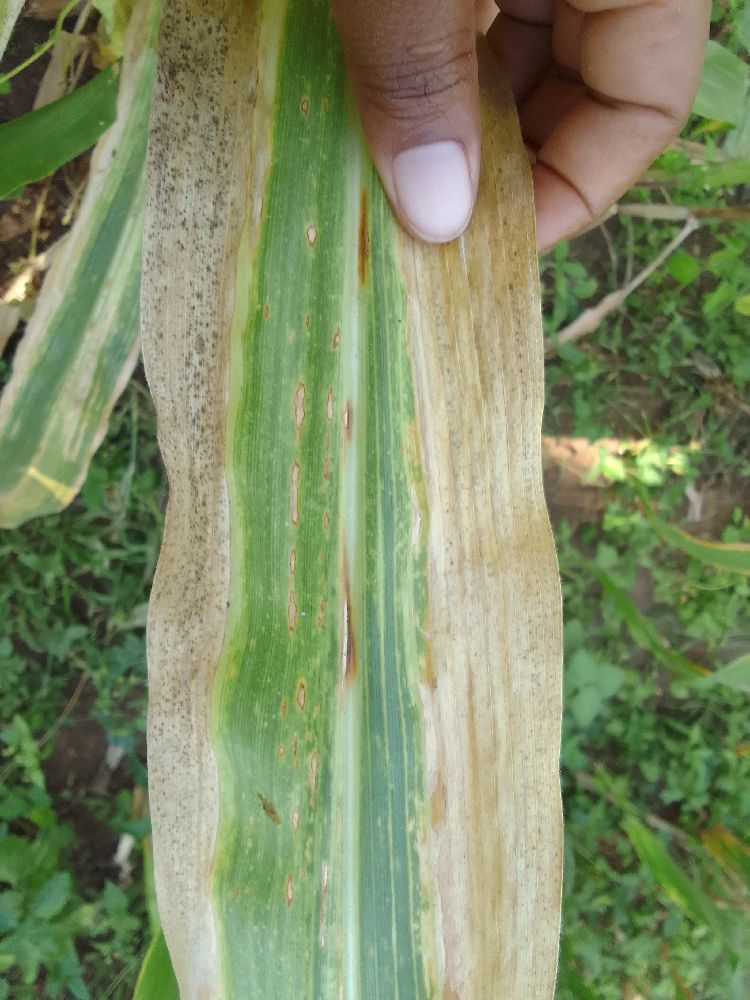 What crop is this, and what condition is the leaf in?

maize, maize lethal necrosis
